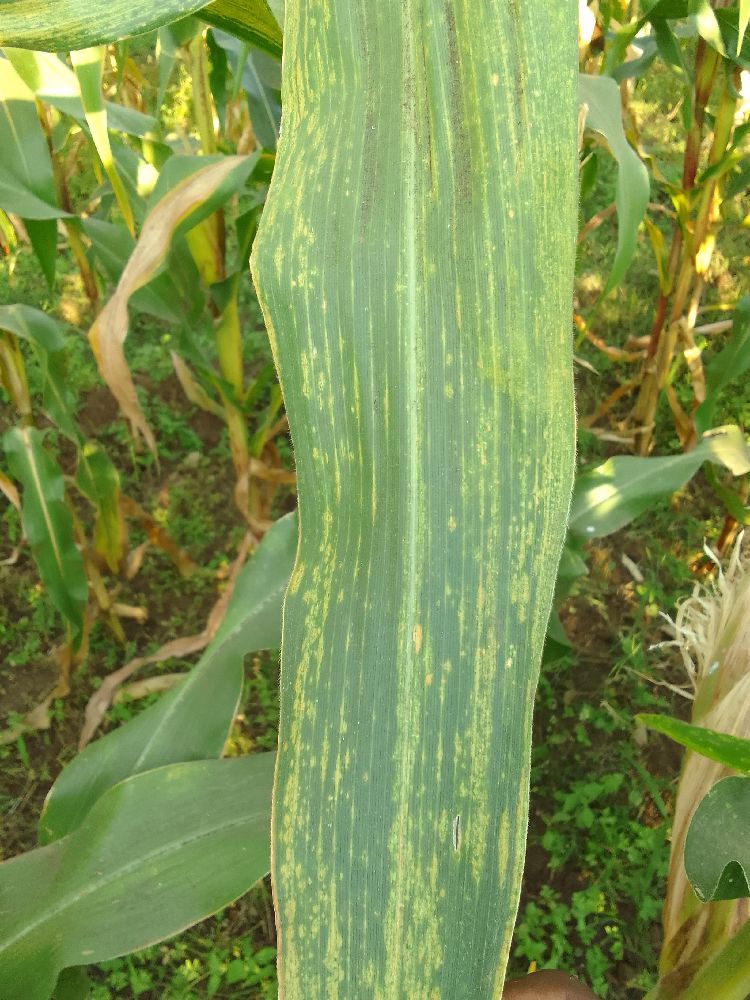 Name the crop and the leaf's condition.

maize, maize lethal necrosis
